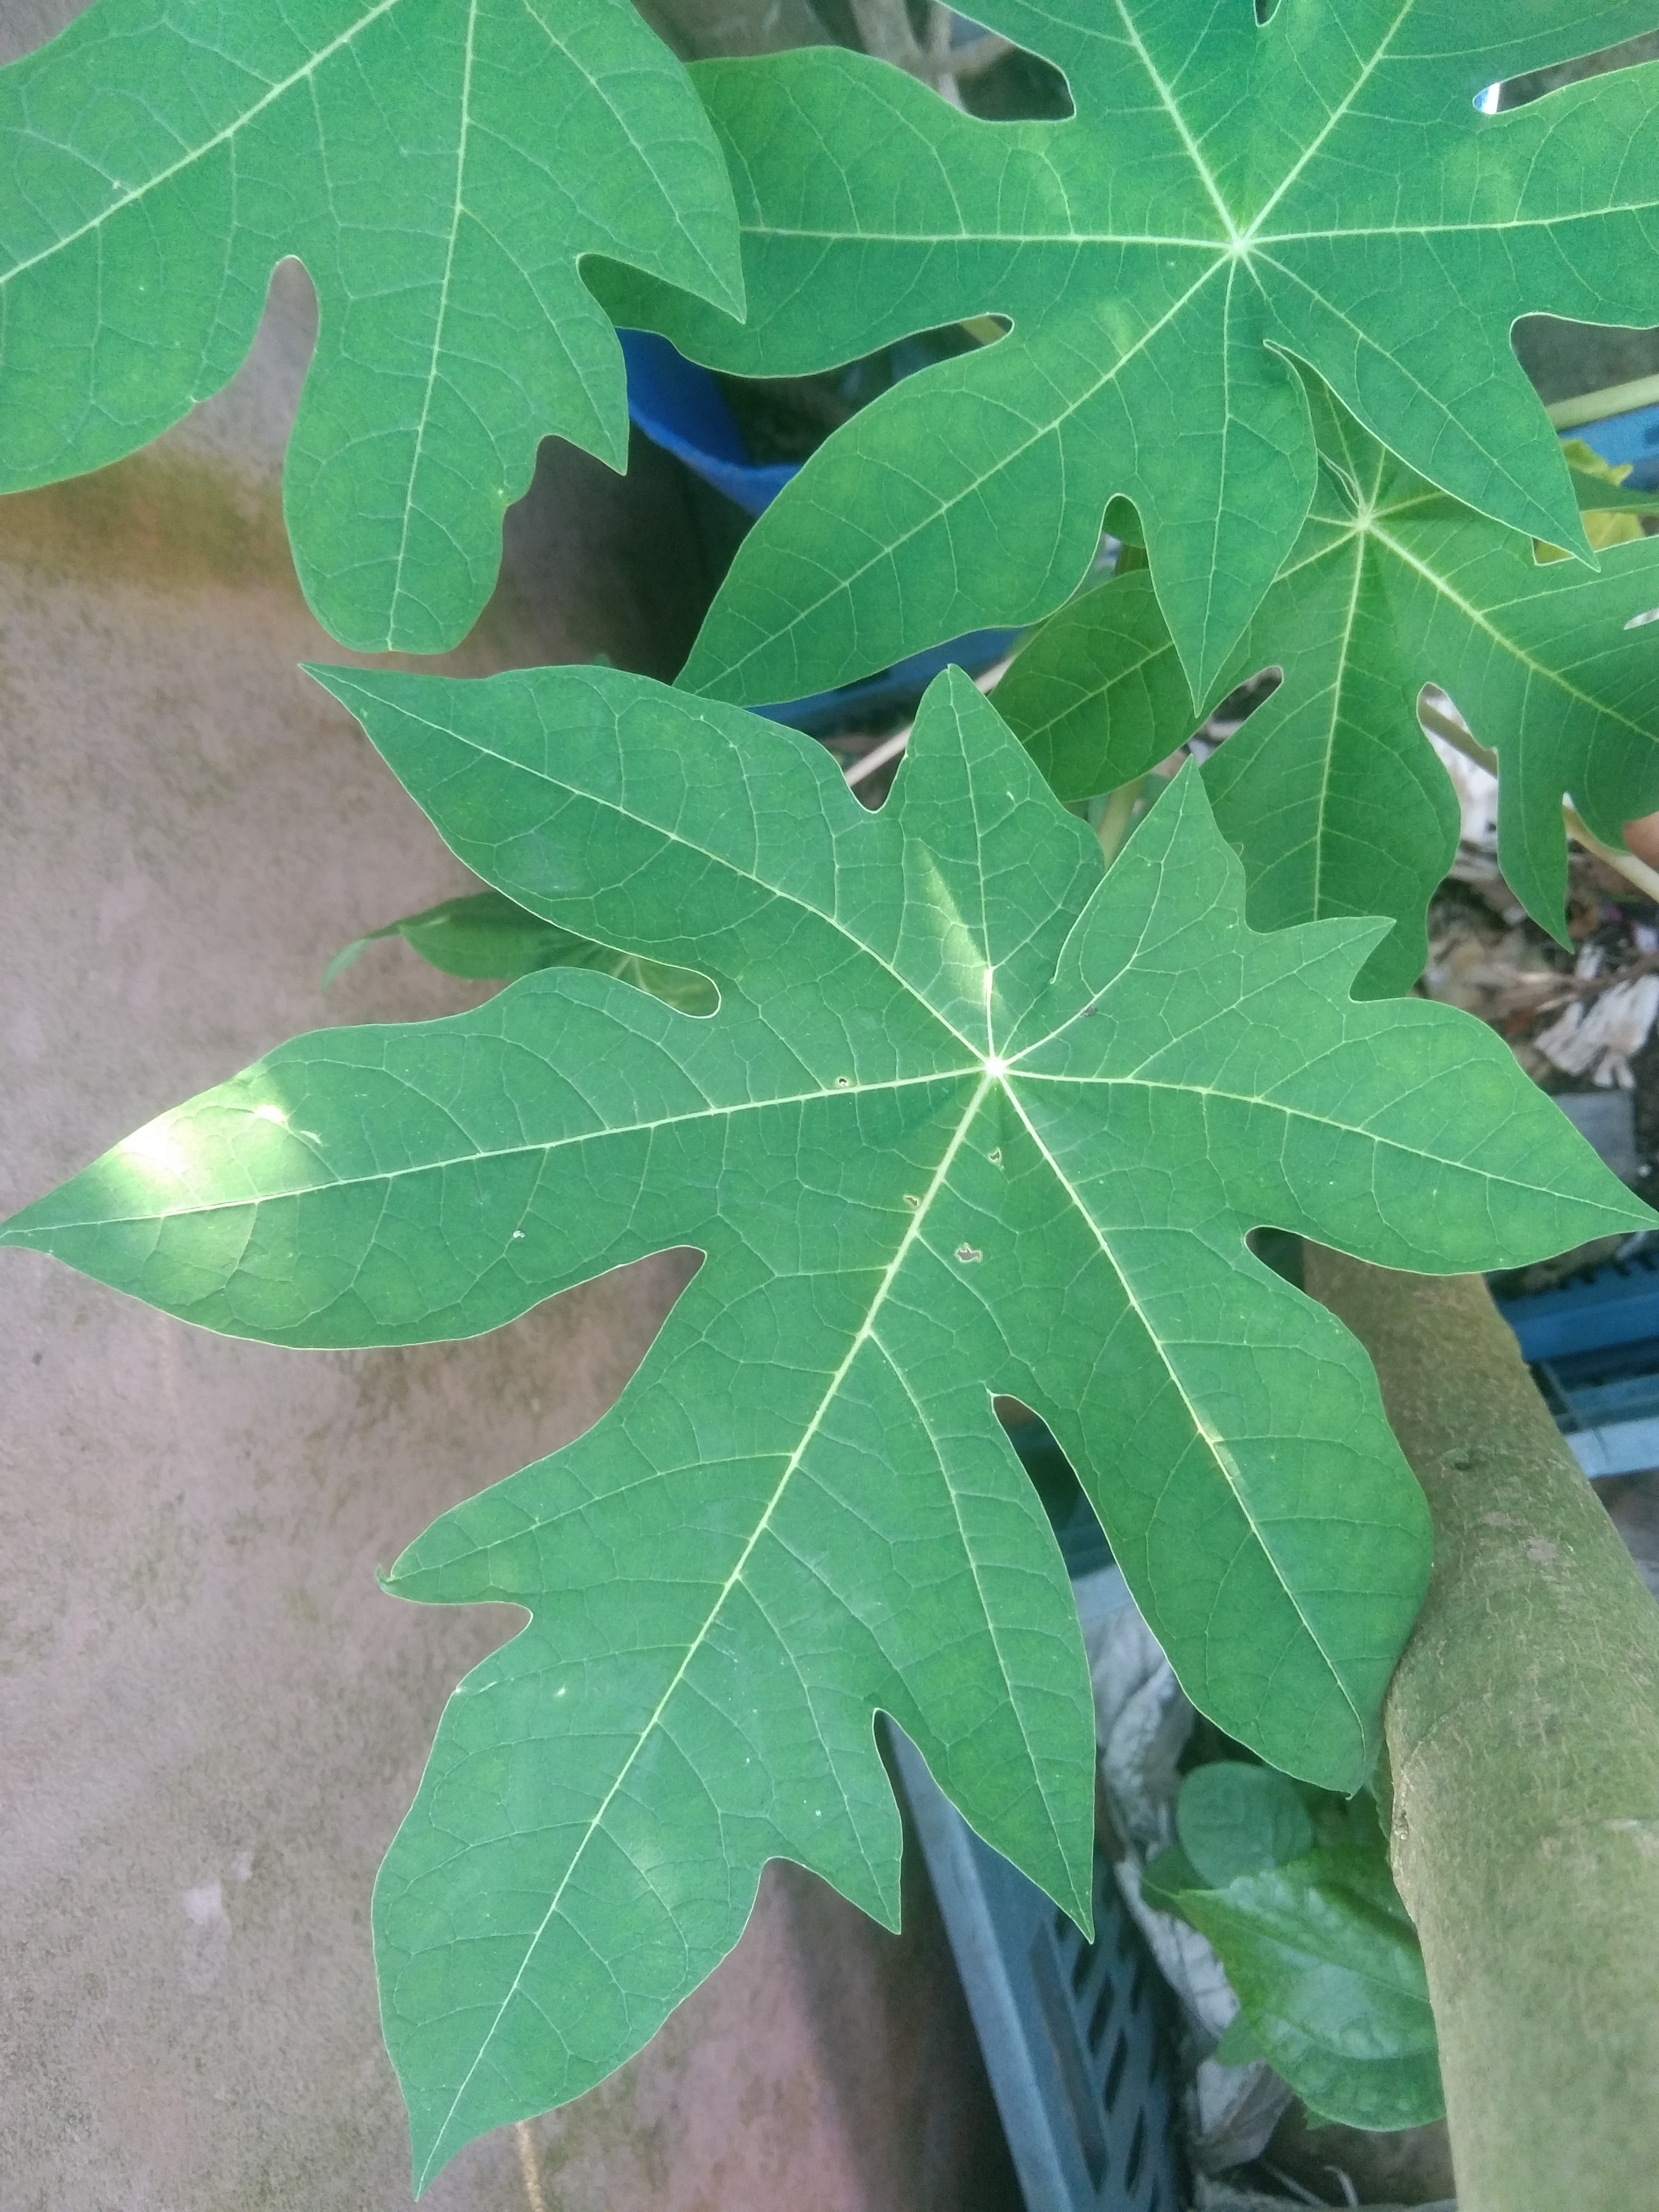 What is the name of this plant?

papaya
